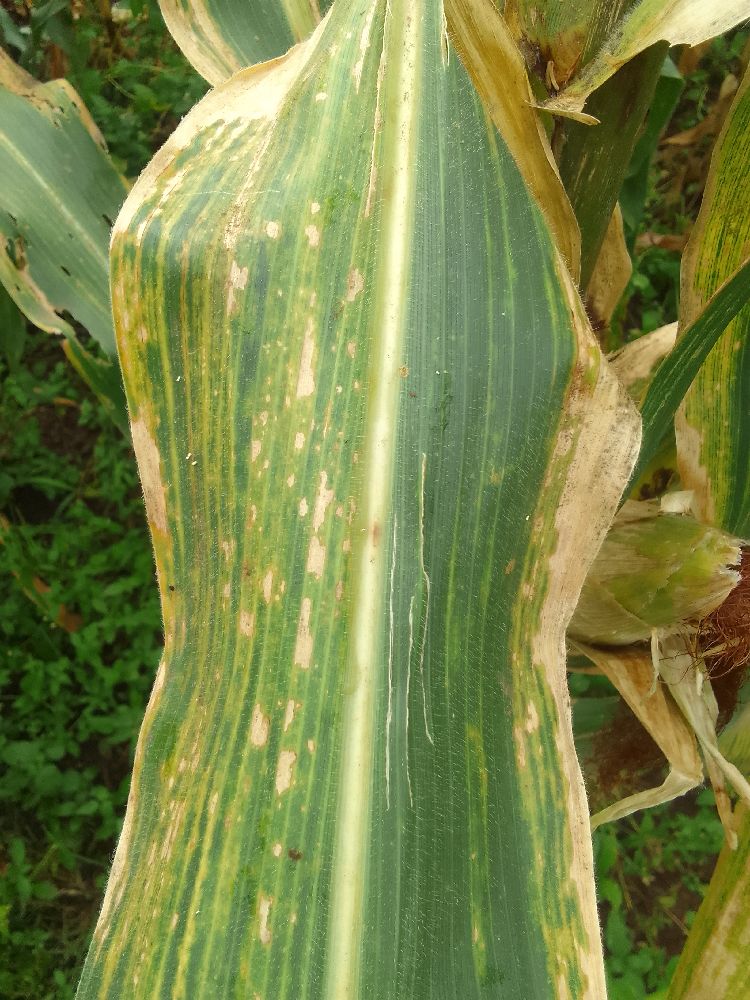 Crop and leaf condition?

maize, maize lethal necrosis
